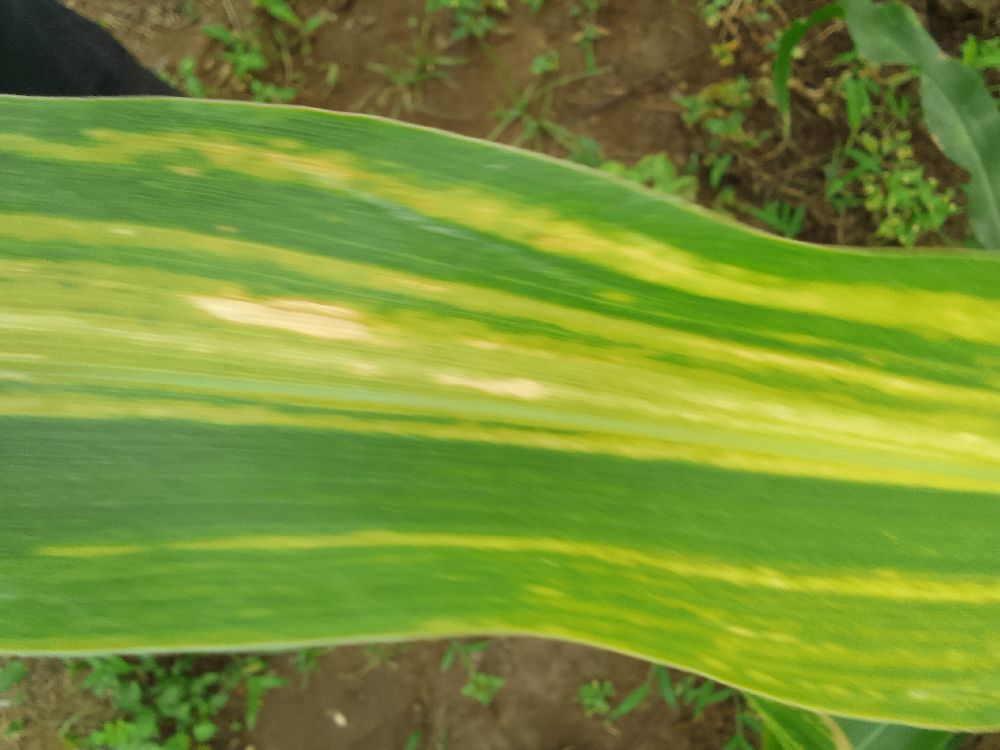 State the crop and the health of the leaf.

maize, maize lethal necrosis
